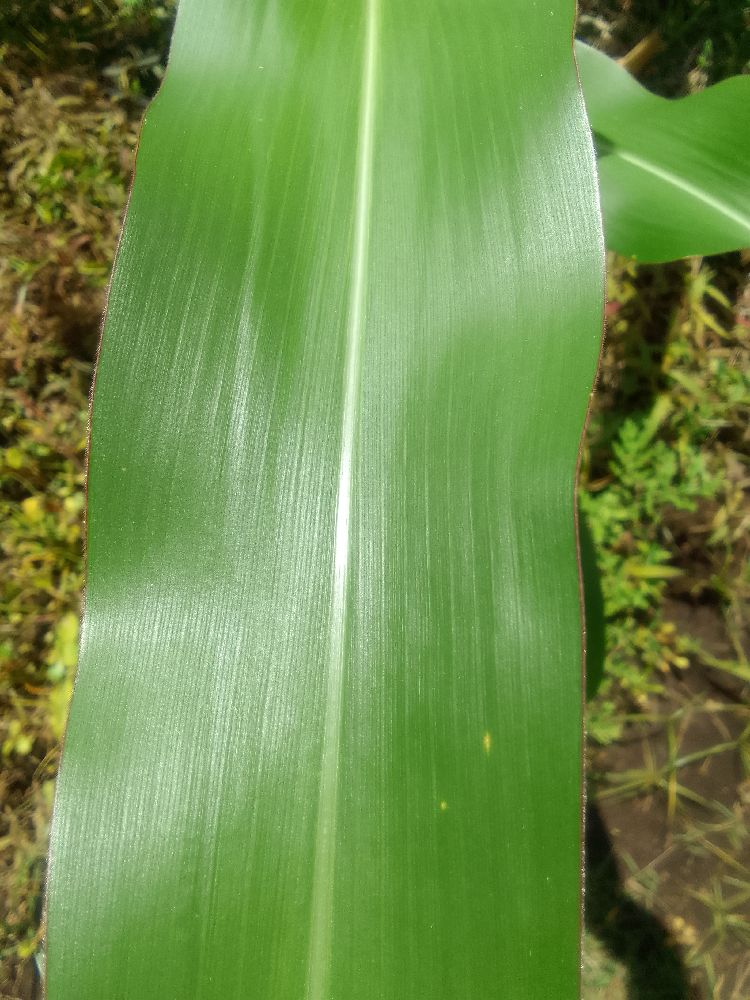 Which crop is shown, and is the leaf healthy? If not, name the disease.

maize, healthy
